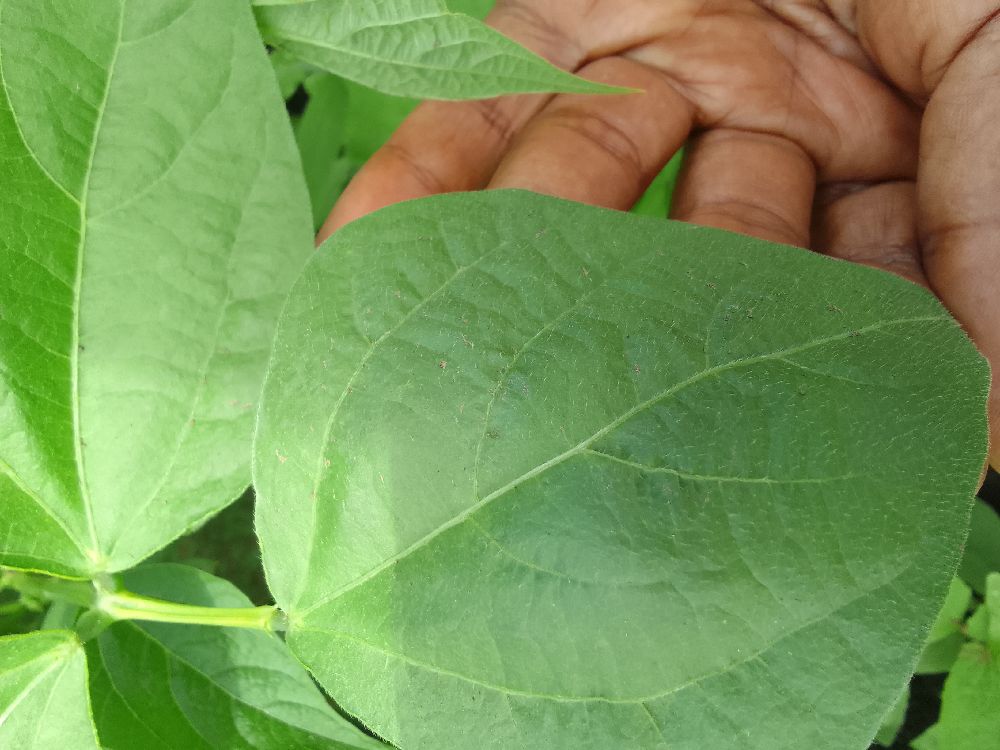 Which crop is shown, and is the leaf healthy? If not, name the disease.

common bean, healthy
